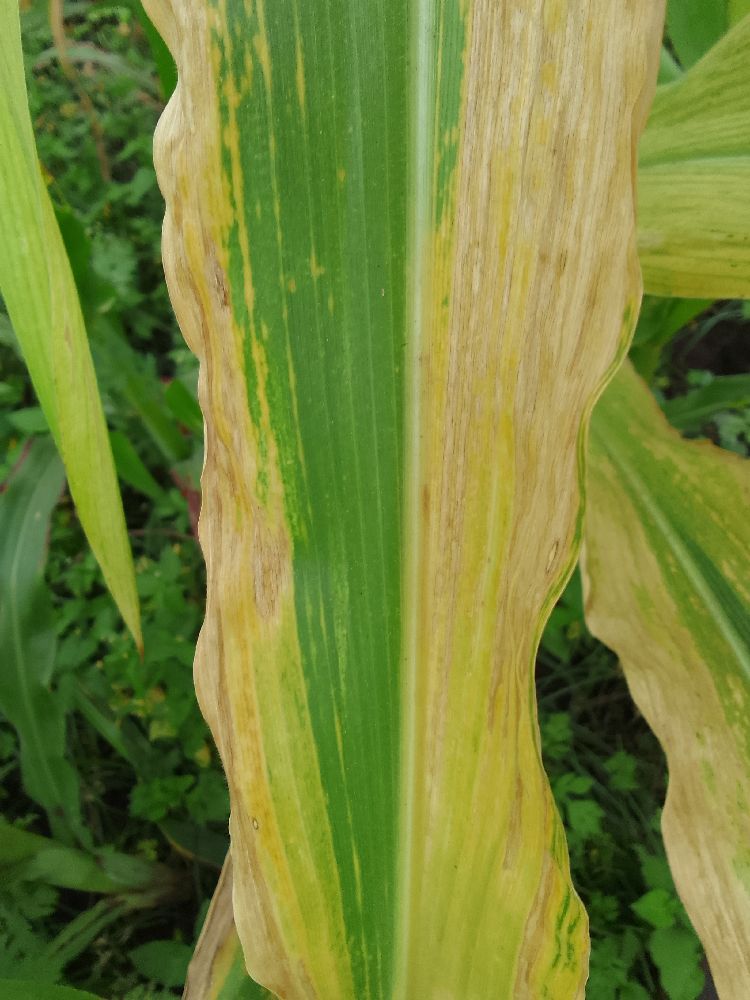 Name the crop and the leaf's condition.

maize, maize lethal necrosis
